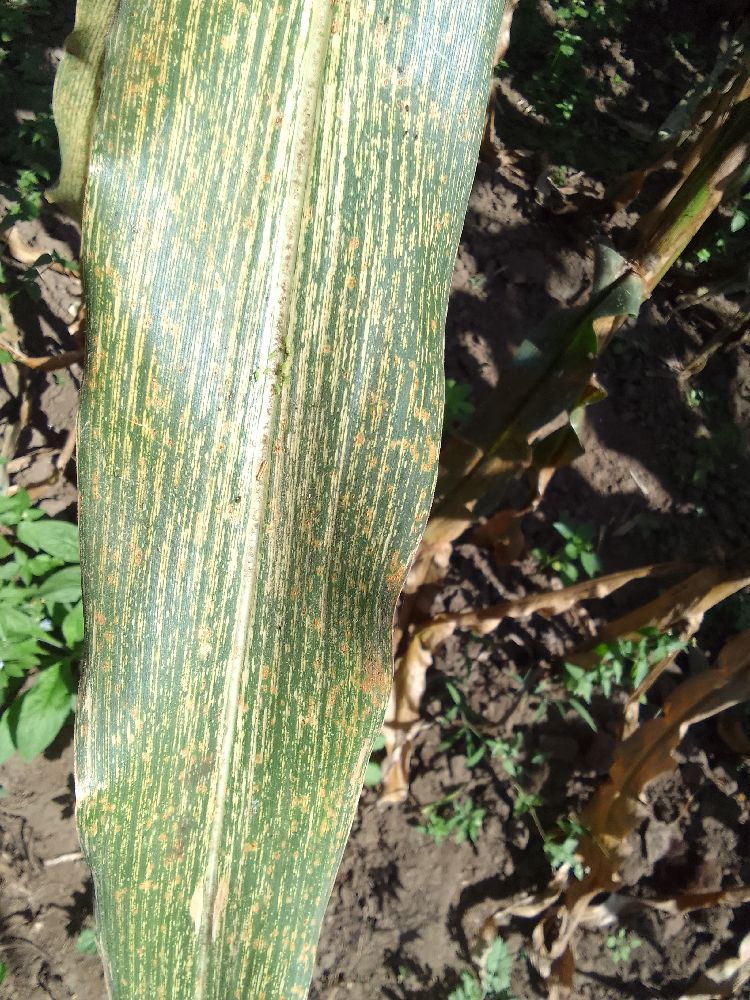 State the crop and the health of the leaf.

maize, maize streak virus
